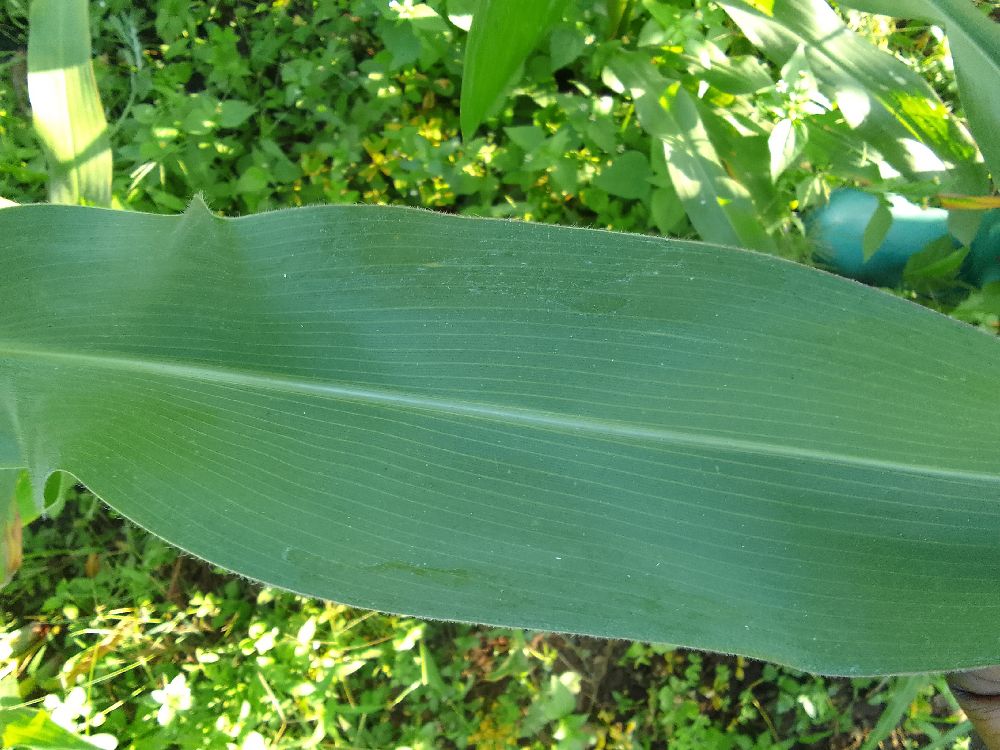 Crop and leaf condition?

maize, healthy
